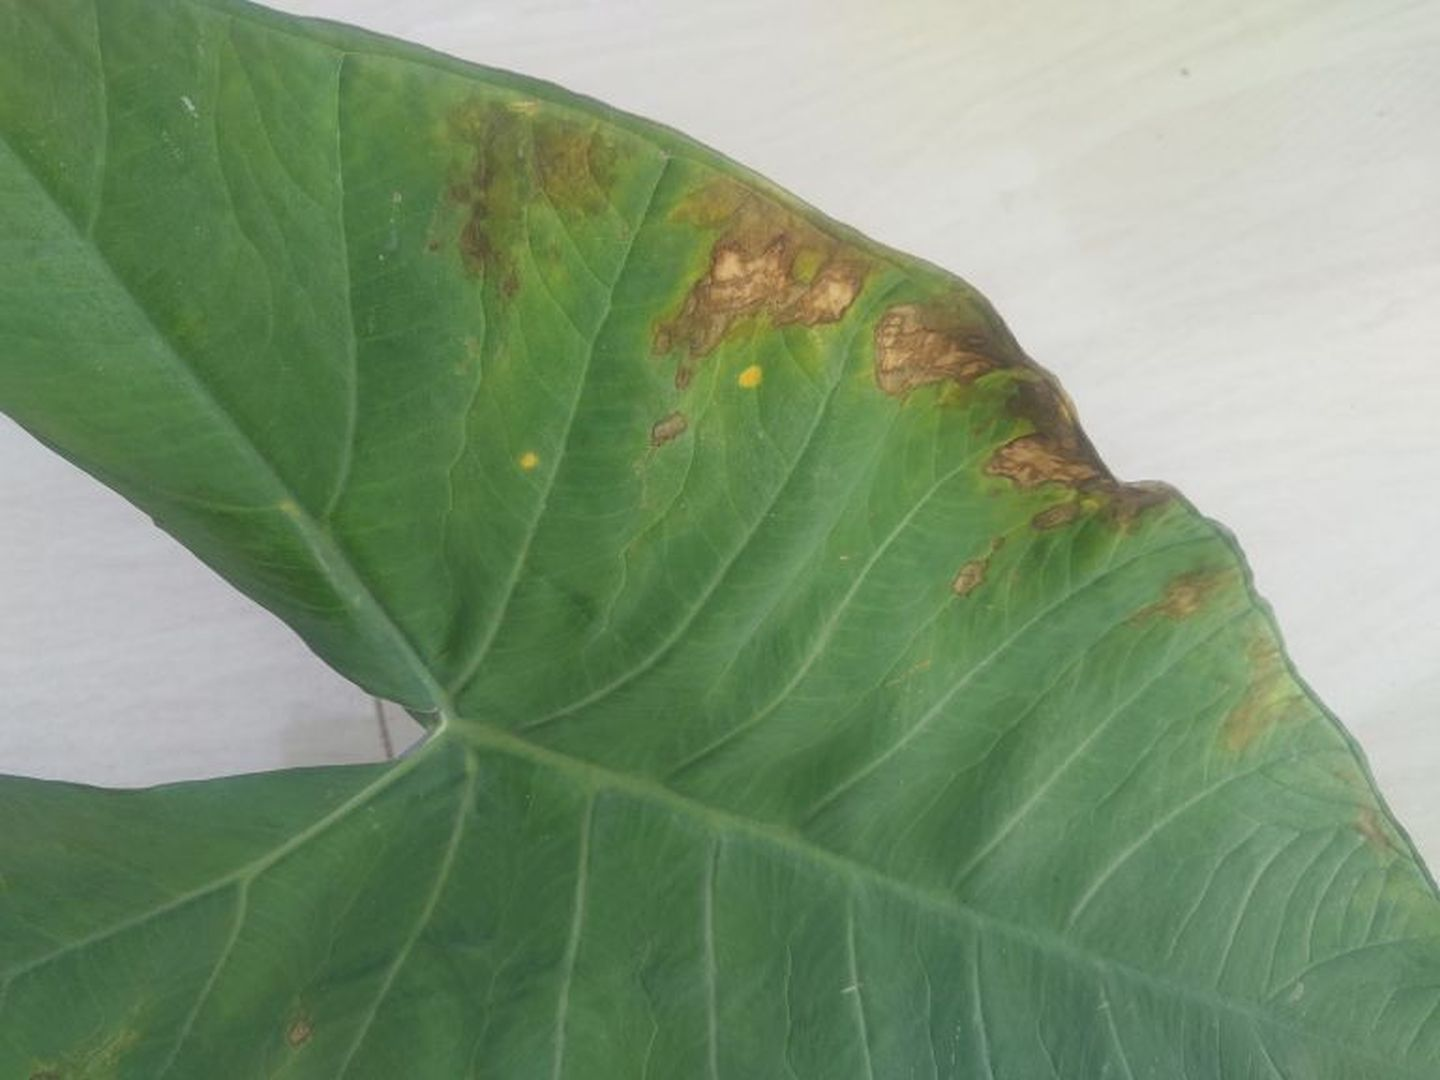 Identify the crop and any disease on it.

taro, leaf blight
